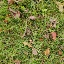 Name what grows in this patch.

grass
